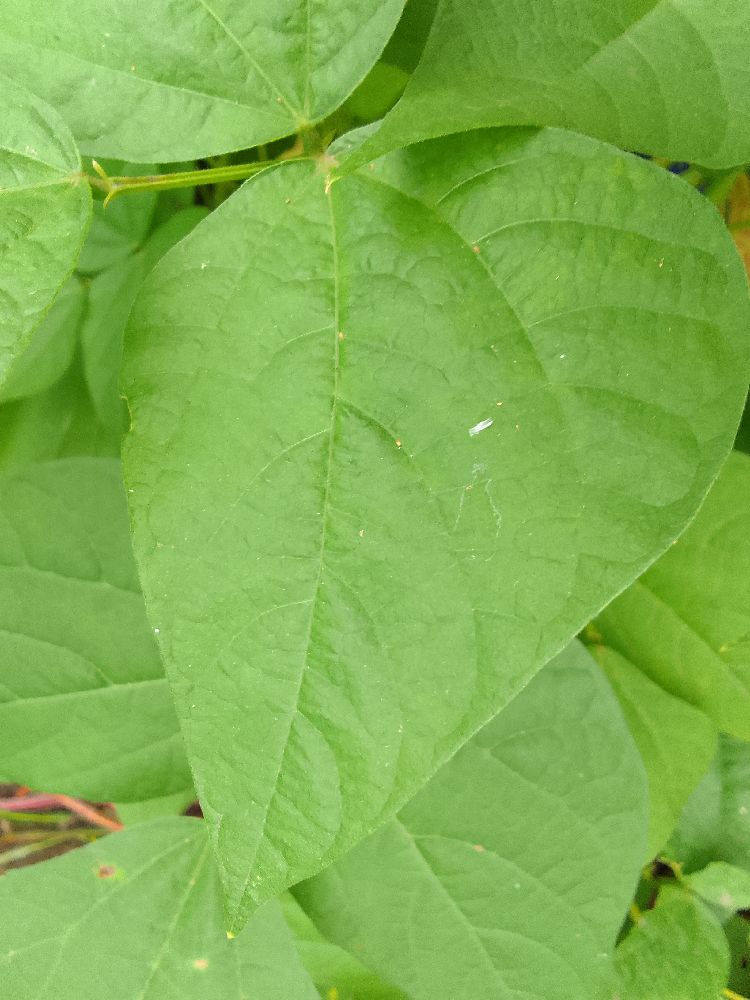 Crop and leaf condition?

common bean, healthy
